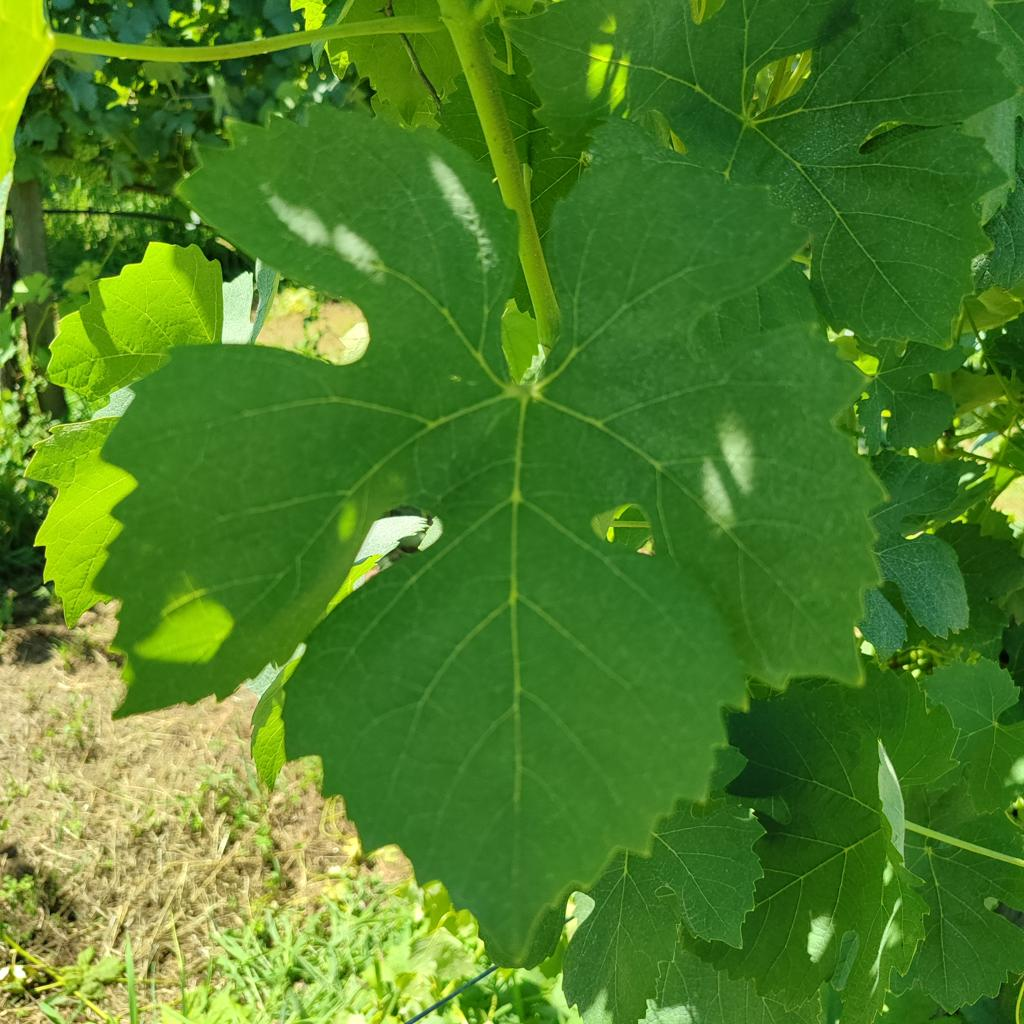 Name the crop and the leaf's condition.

grapevine, healthy
